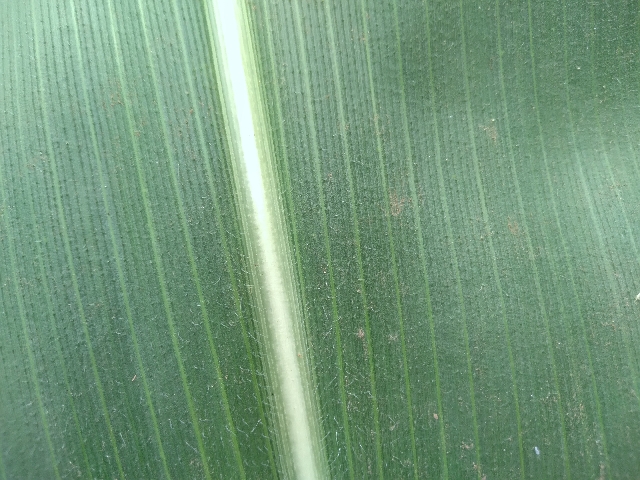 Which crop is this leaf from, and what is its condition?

maize, healthy
